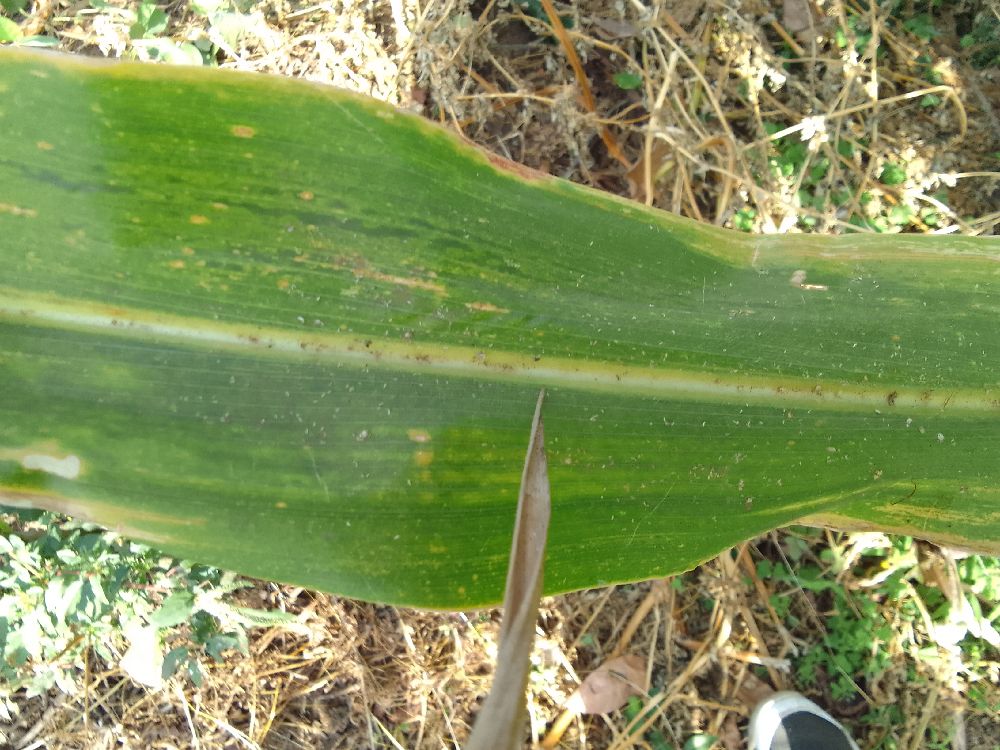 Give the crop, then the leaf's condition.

maize, maize lethal necrosis
